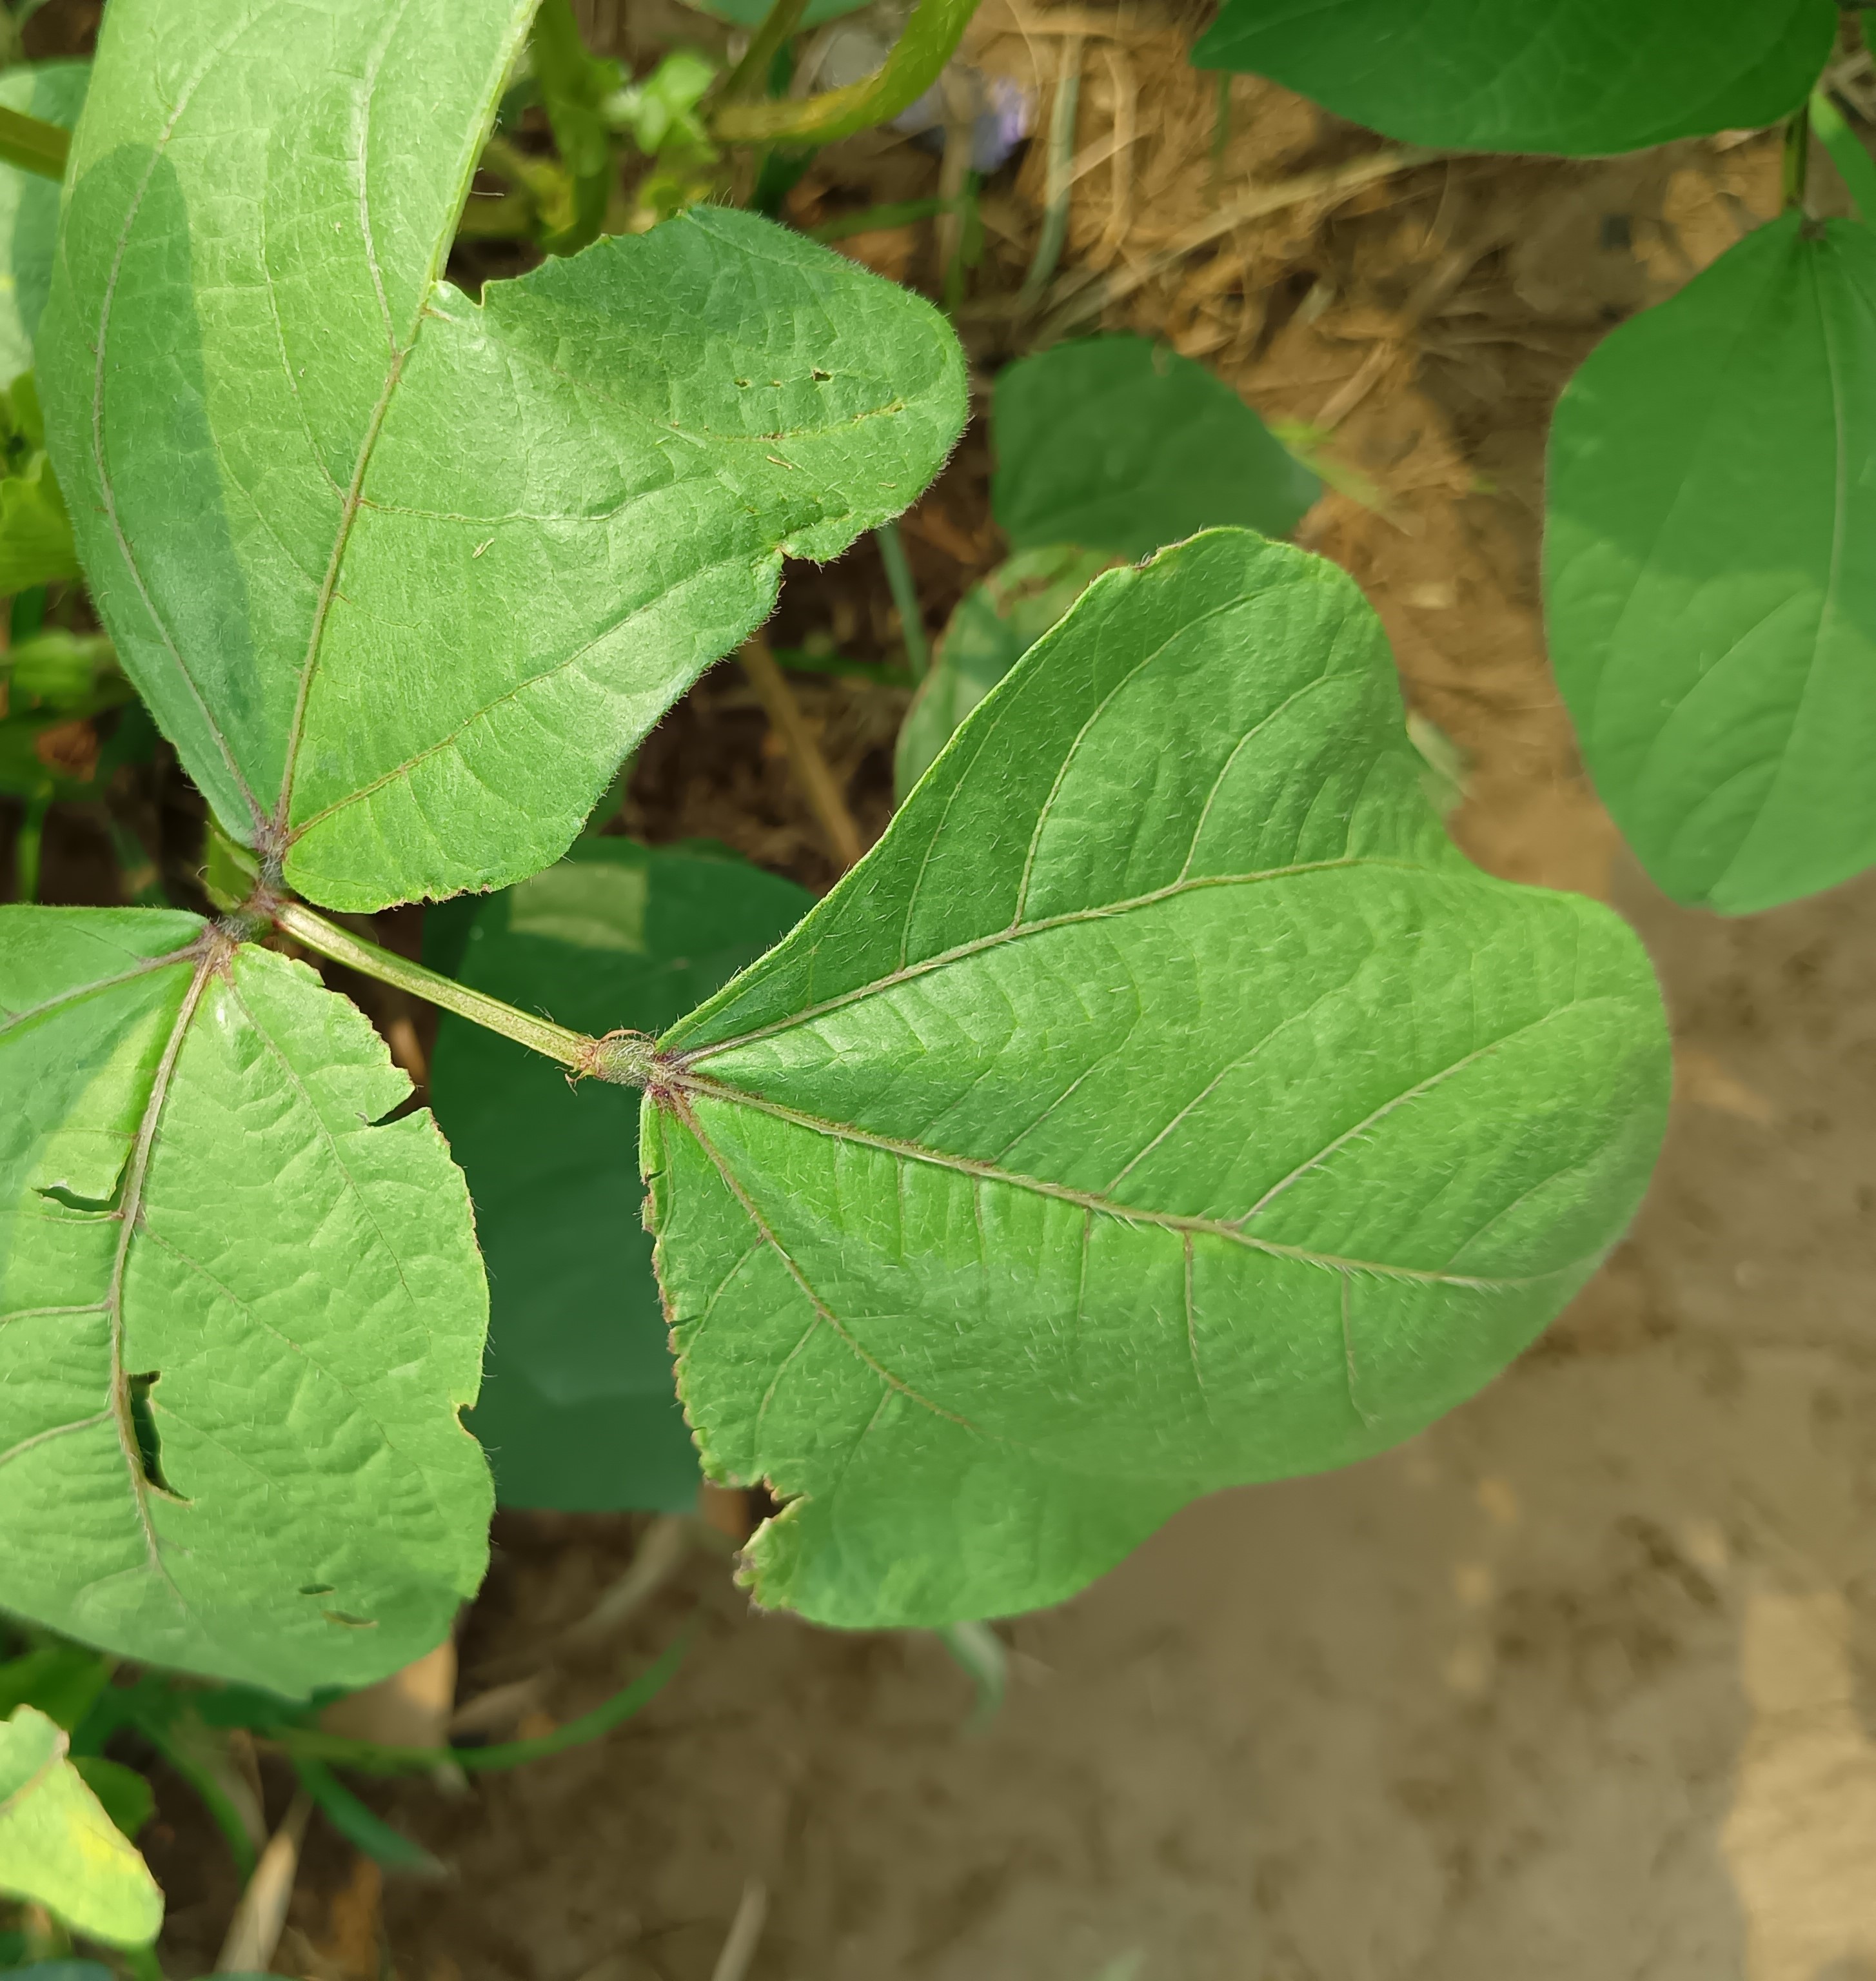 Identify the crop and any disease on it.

mungbean, healthy
